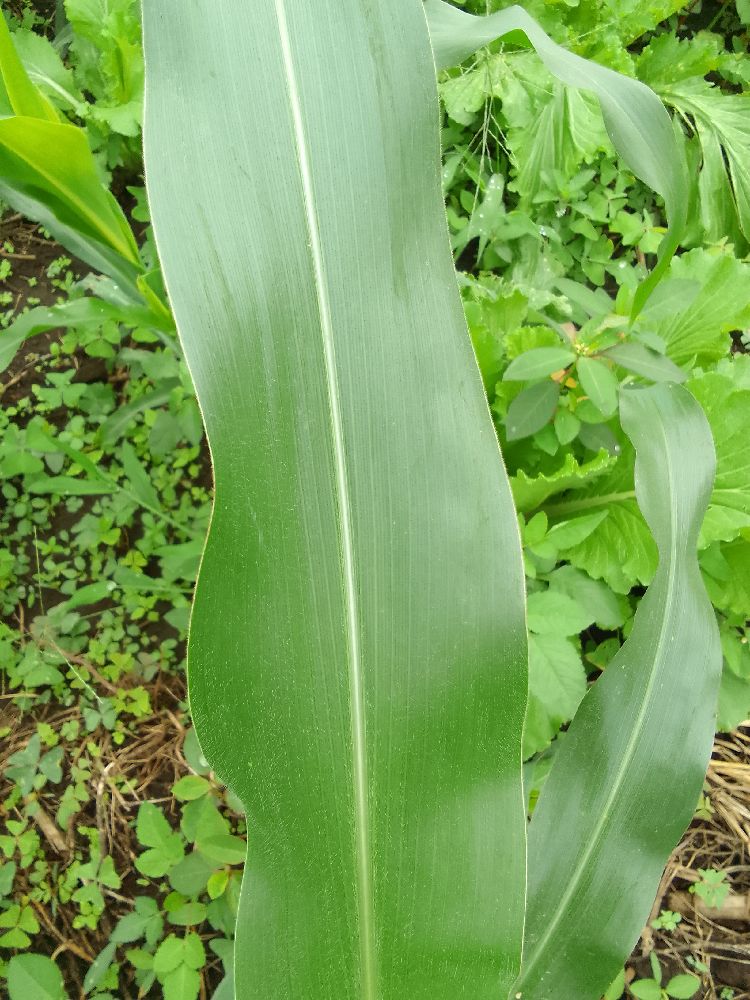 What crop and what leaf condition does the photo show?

maize, healthy
